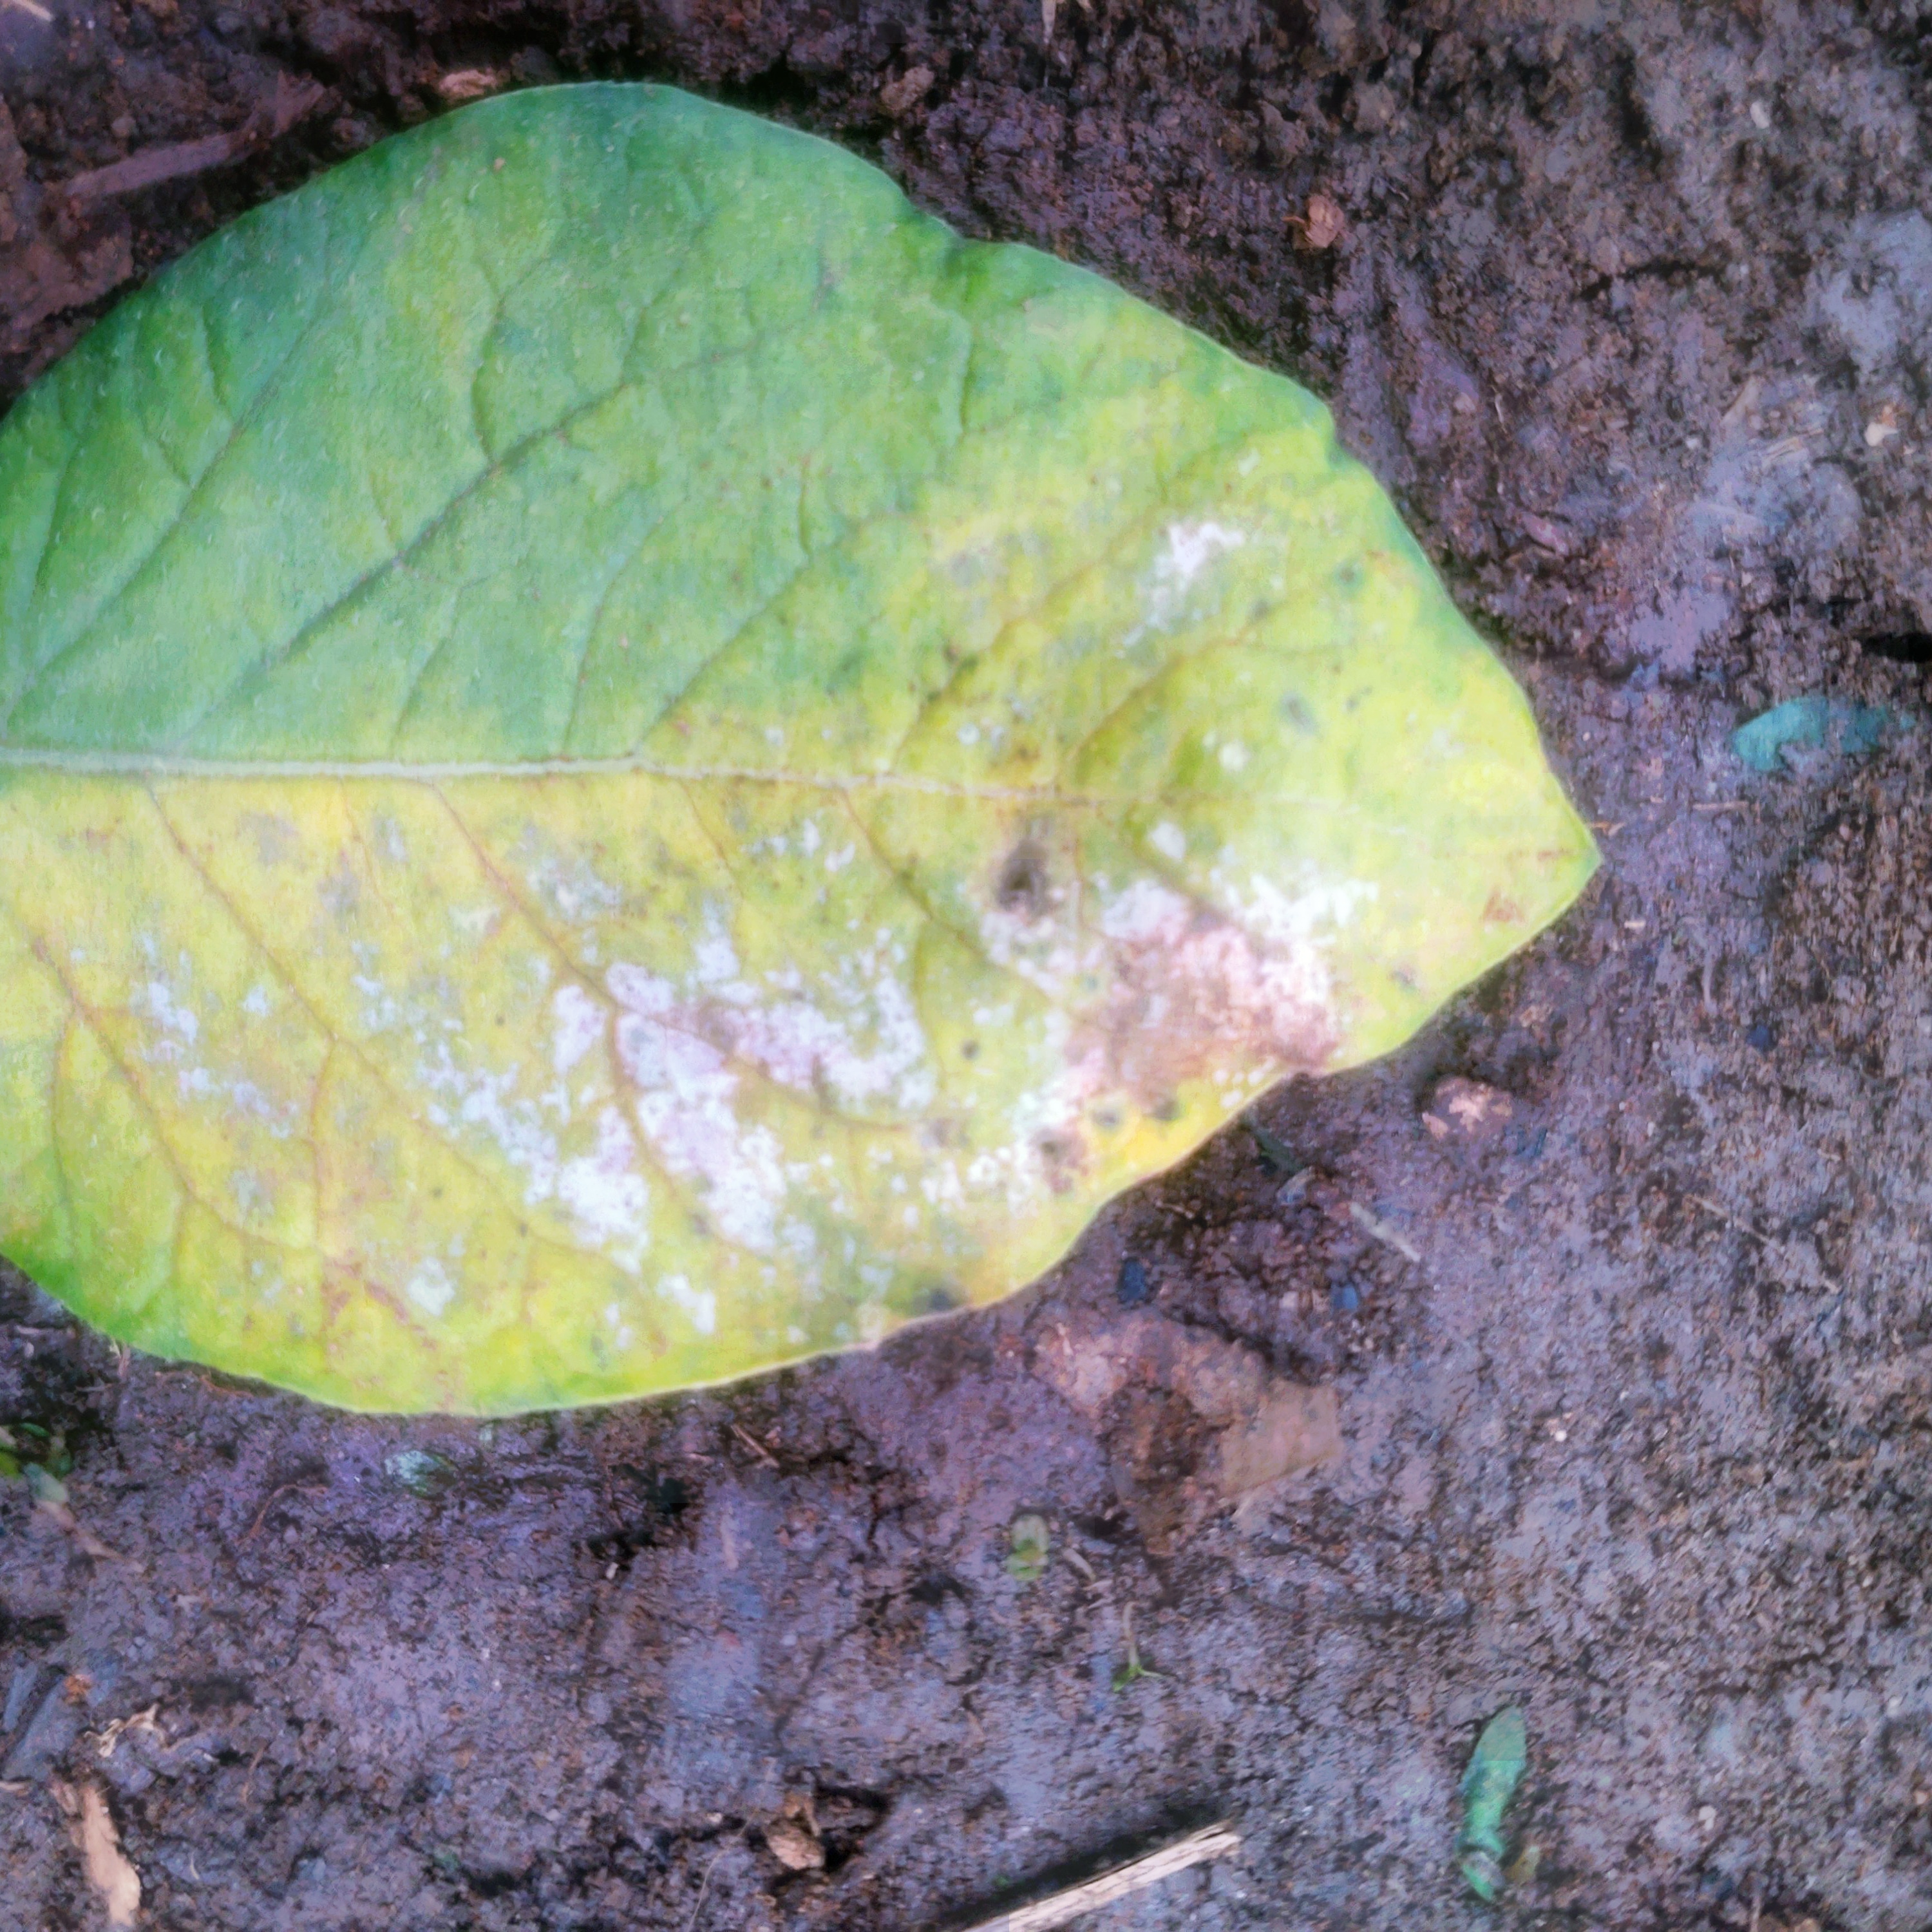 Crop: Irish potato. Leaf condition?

late blight
